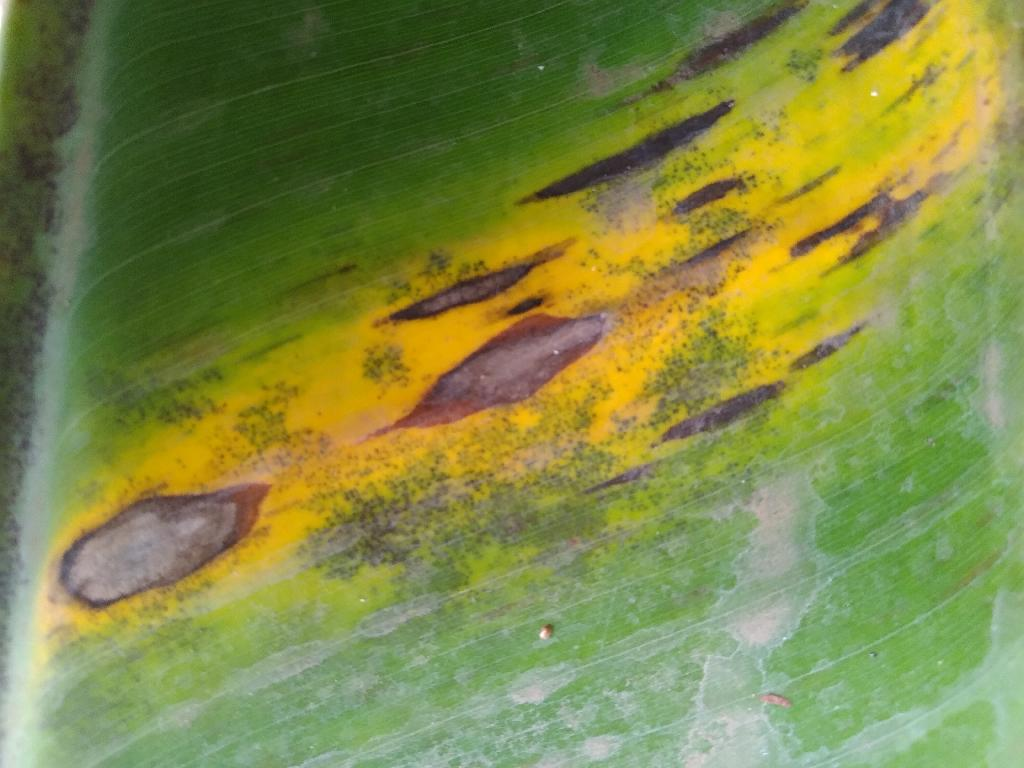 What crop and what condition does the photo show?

banana, black sigatoka
